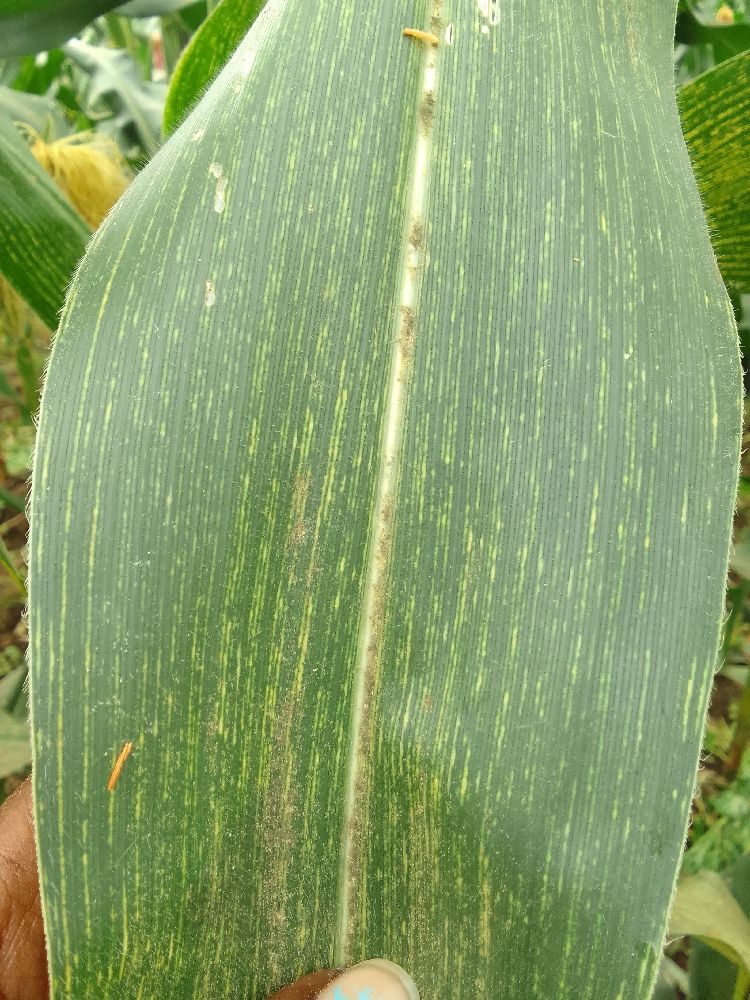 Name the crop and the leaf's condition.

maize, maize streak virus
